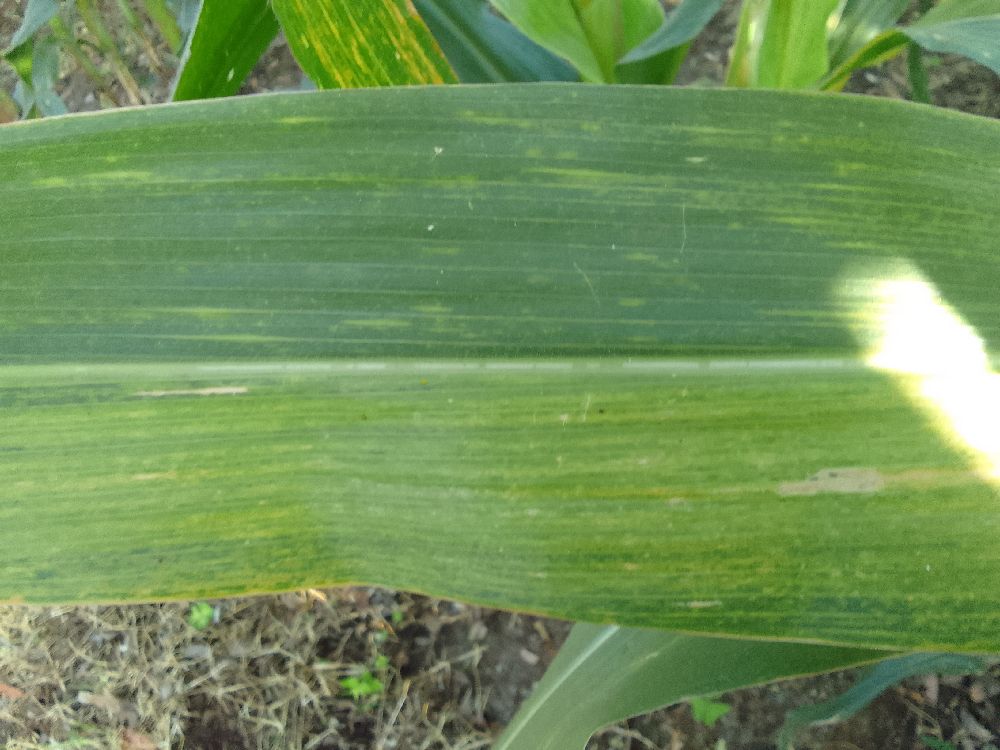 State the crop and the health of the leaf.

maize, maize lethal necrosis
